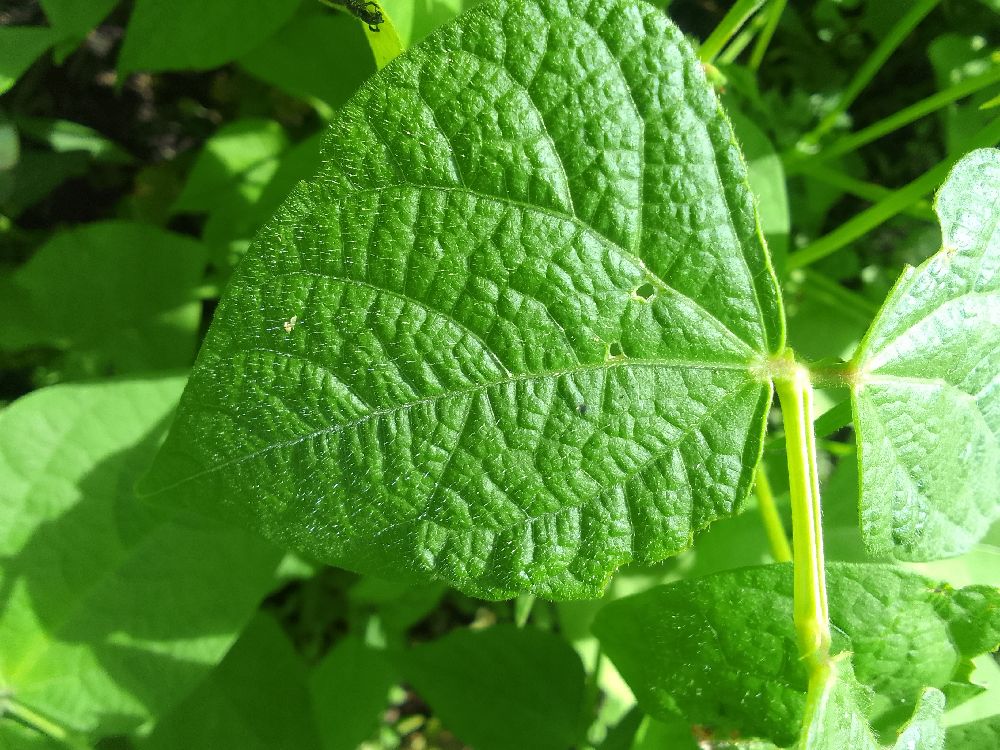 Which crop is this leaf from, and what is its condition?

common bean, healthy
